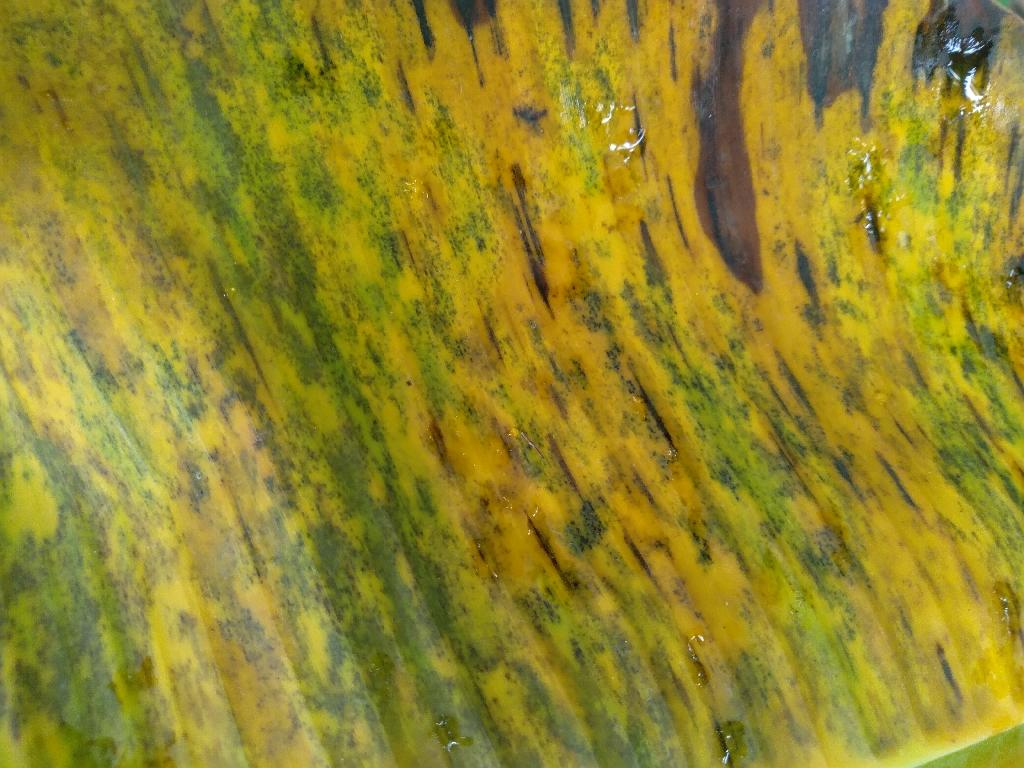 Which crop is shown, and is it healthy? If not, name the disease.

banana, black sigatoka
